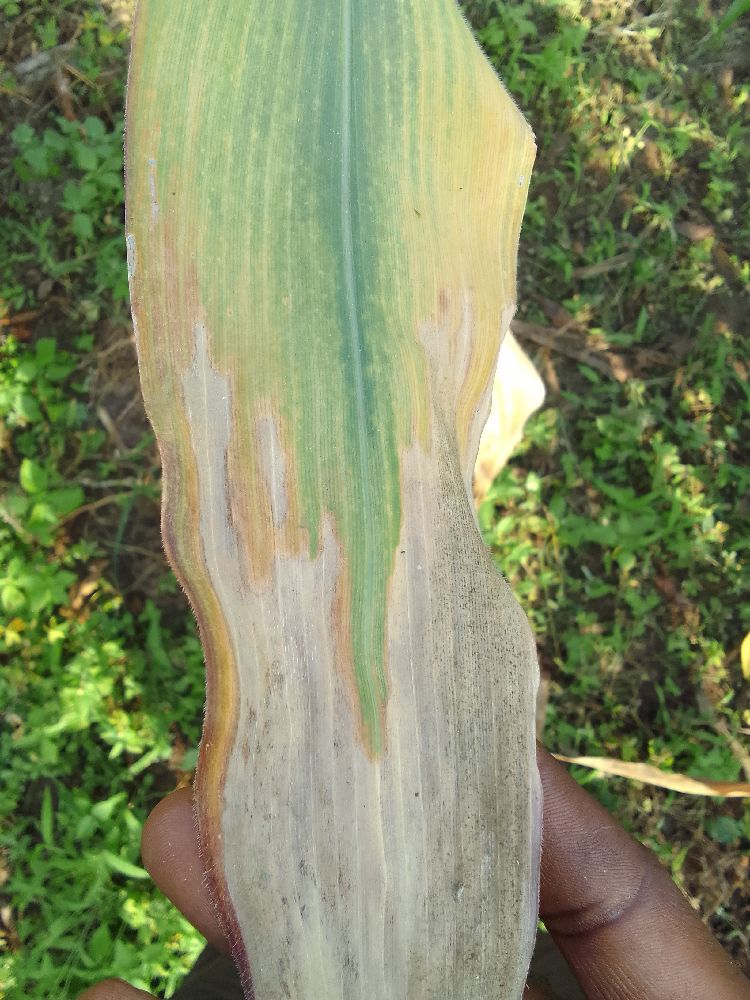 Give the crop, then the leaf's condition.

maize, maize lethal necrosis
